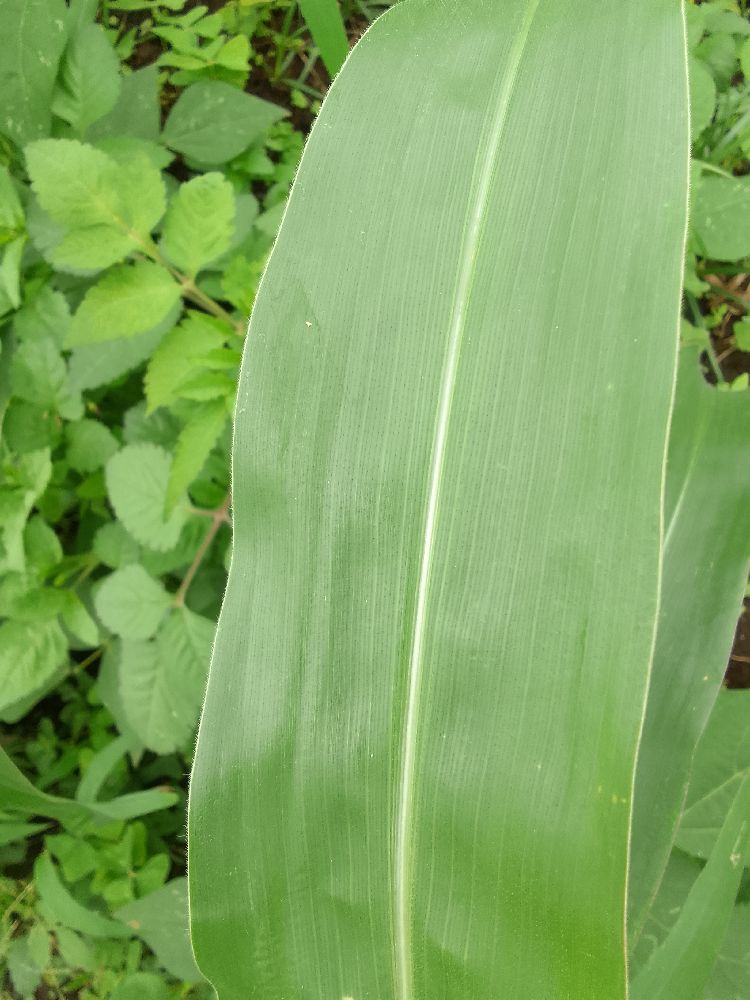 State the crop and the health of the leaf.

maize, healthy
